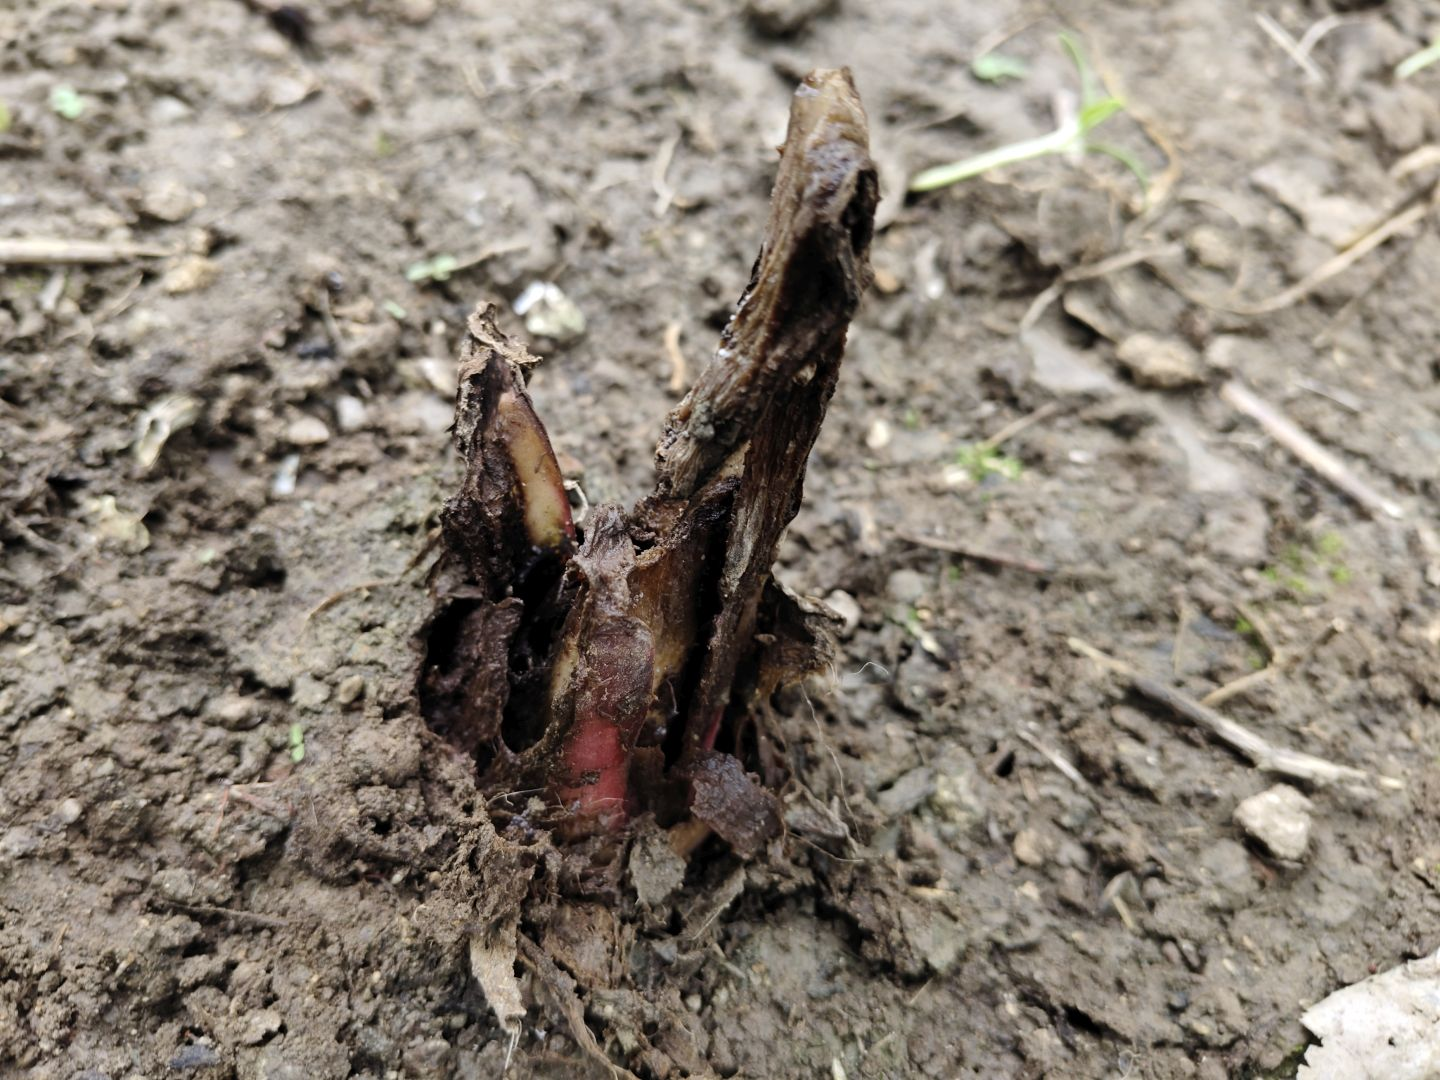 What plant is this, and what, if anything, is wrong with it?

taro, root rot
